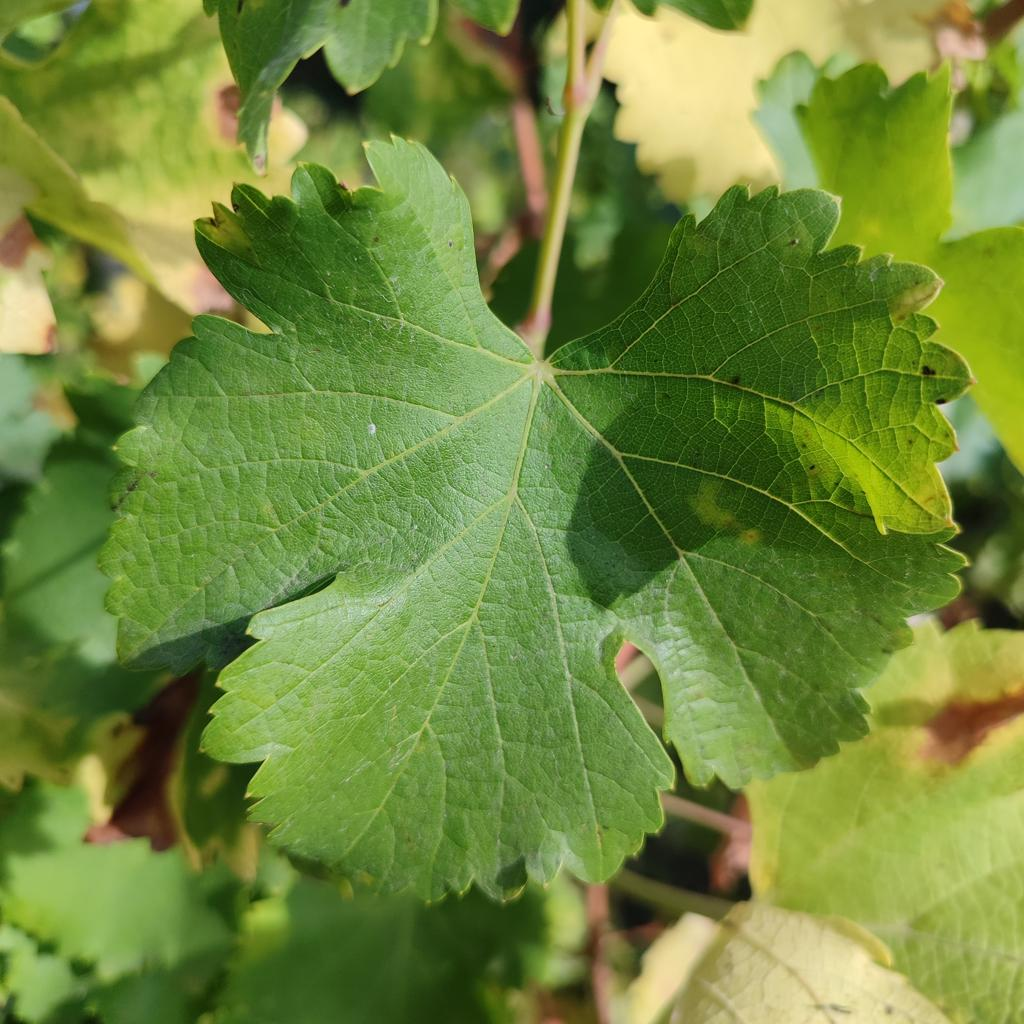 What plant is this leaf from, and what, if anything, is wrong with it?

grapevine, powdery mildew
